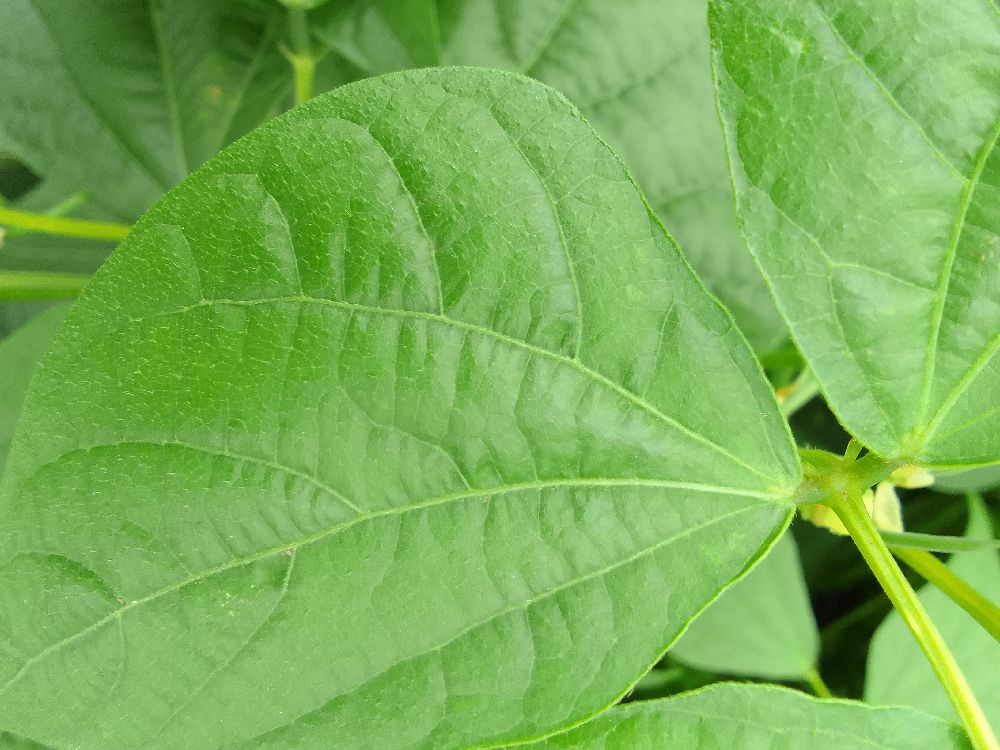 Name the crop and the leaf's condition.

common bean, healthy
